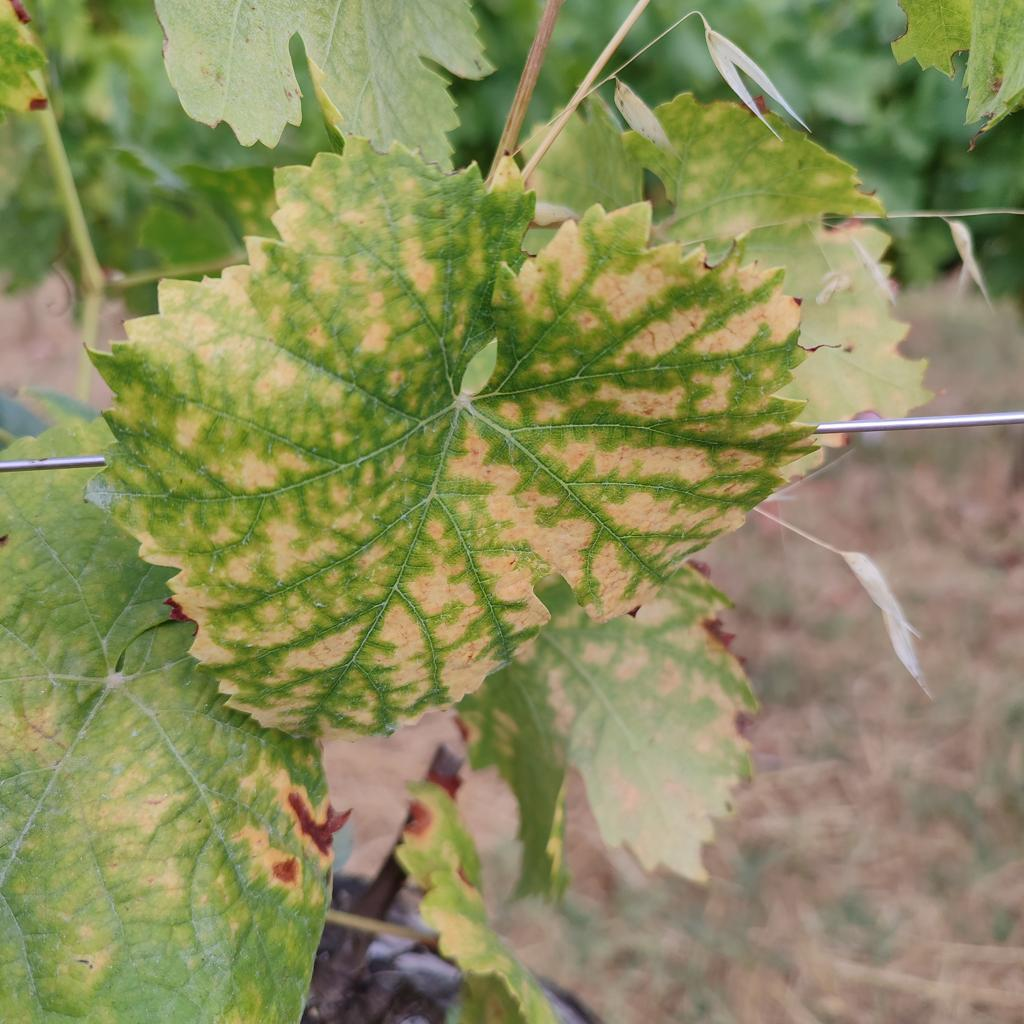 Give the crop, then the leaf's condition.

grapevine, esca complex
